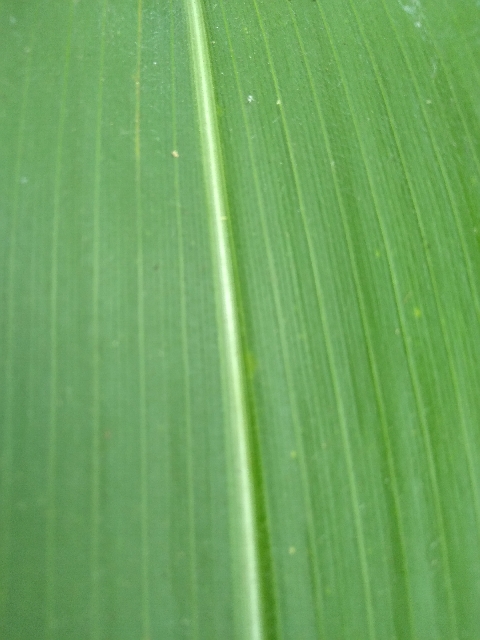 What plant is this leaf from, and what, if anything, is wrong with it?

maize, healthy
